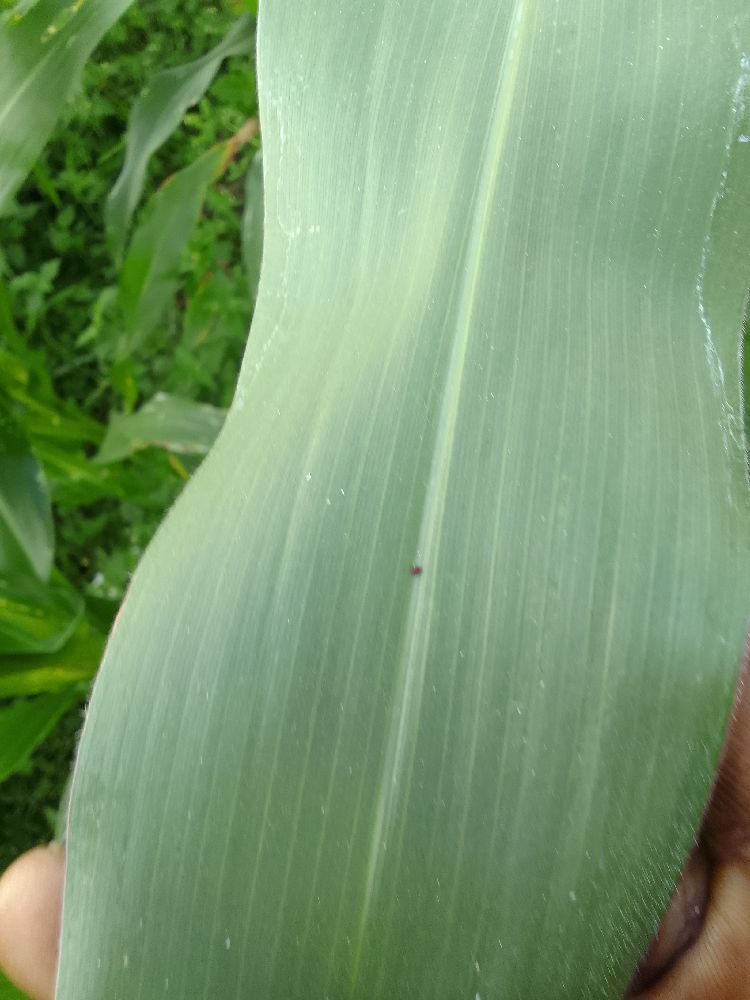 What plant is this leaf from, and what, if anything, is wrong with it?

maize, healthy
